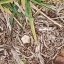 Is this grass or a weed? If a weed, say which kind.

grass
